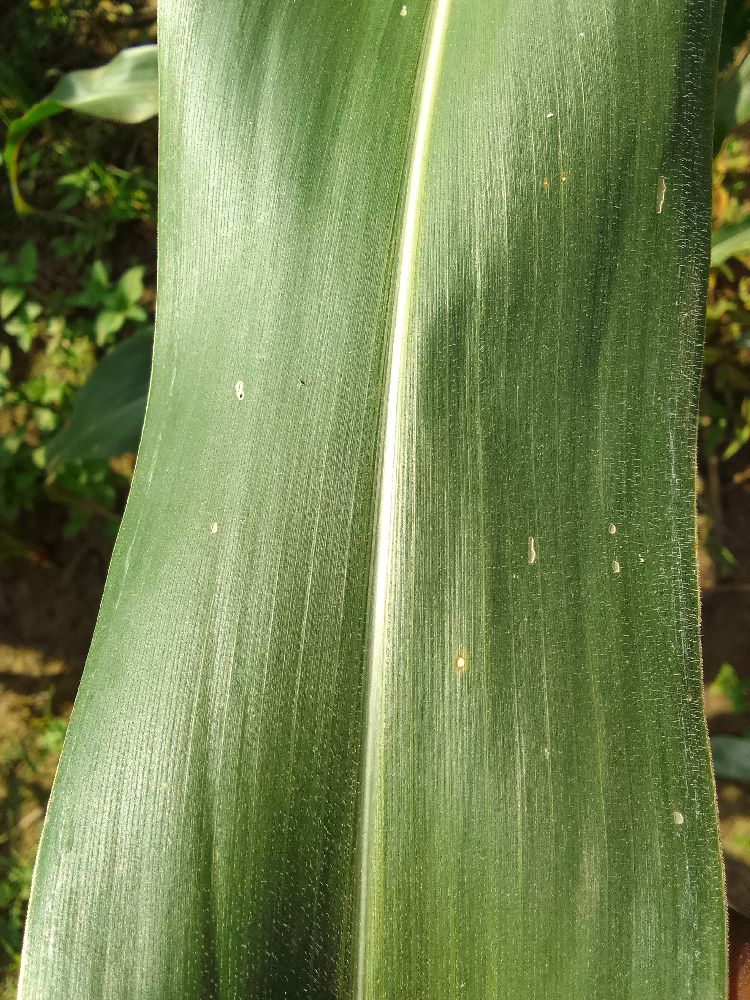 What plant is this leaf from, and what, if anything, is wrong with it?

maize, healthy
